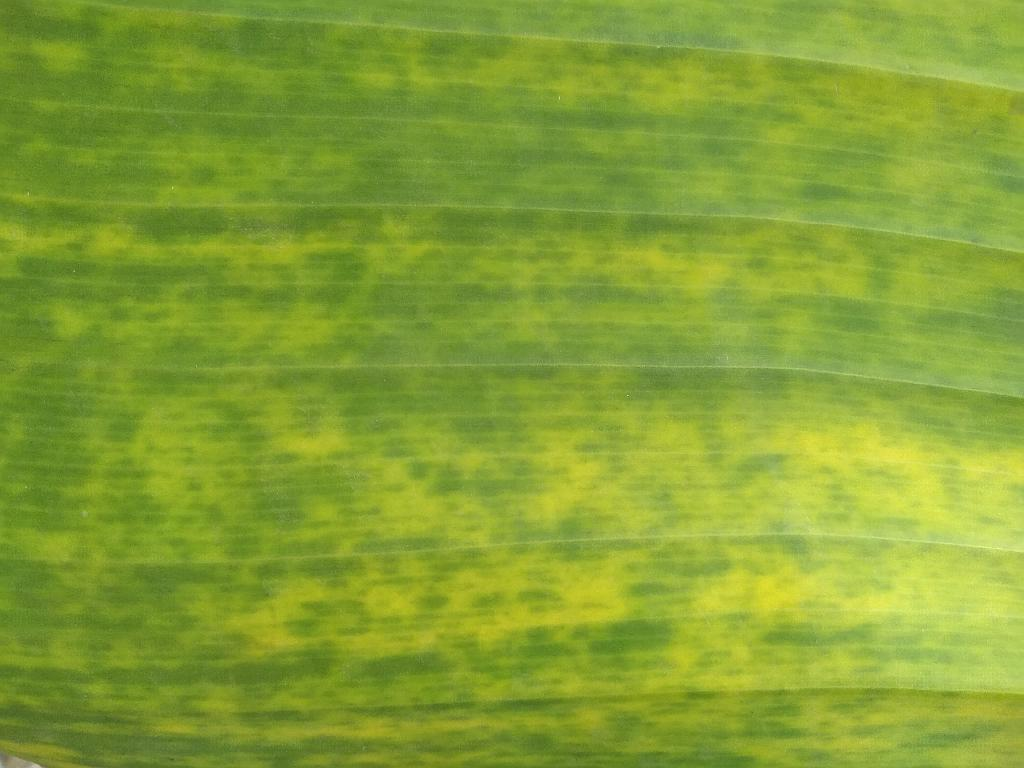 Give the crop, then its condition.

banana, black sigatoka
